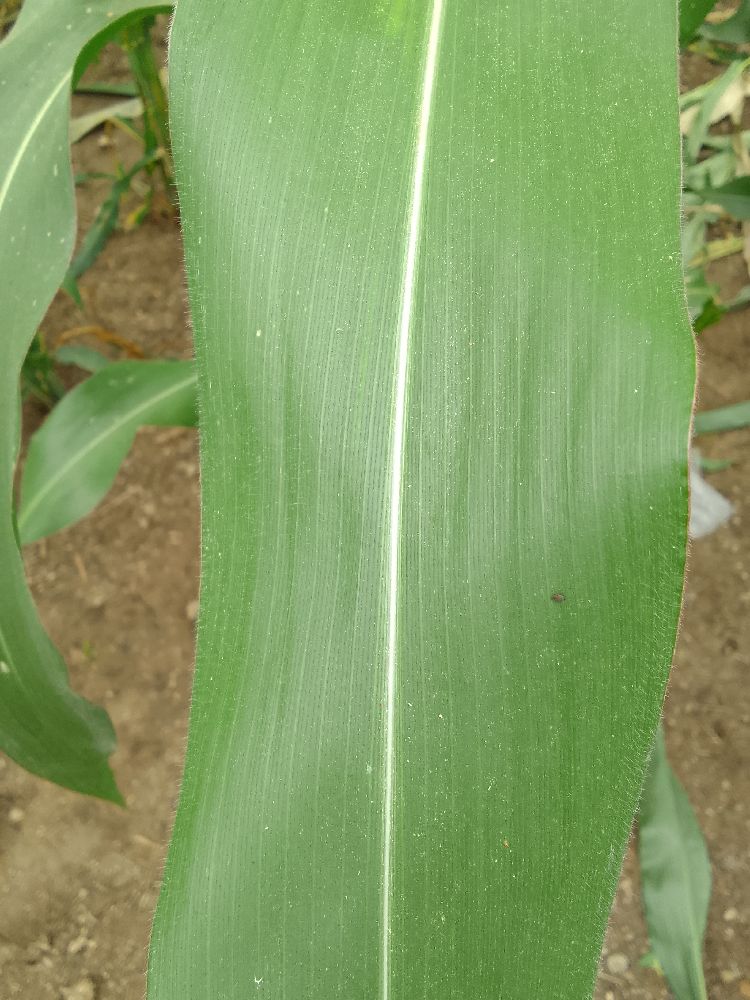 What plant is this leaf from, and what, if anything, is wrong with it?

maize, healthy
